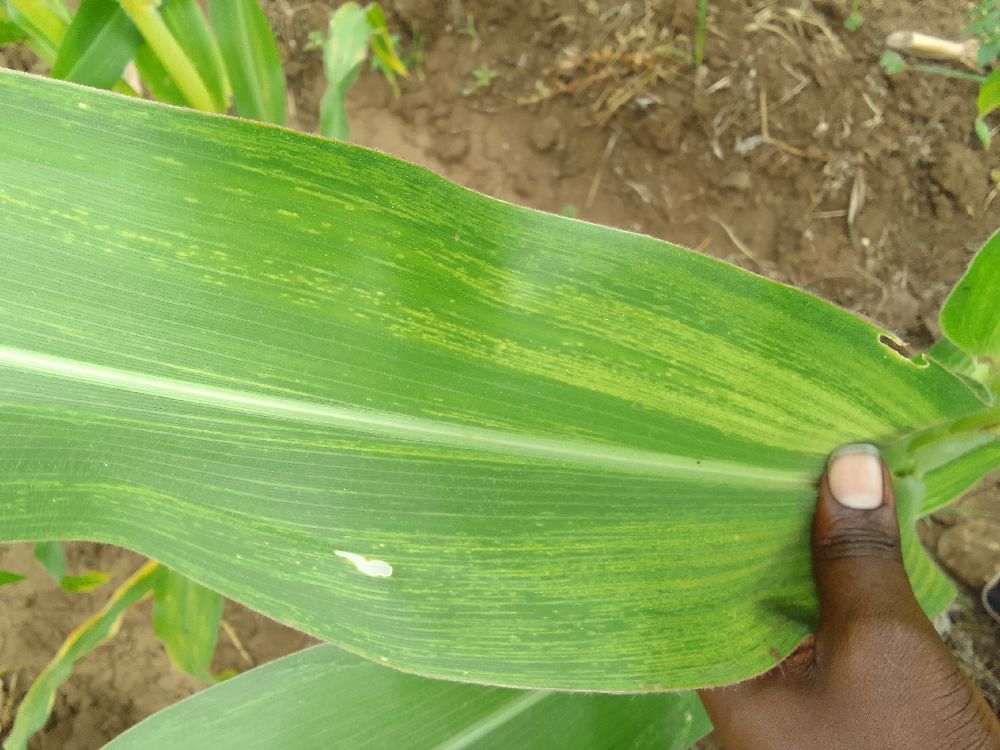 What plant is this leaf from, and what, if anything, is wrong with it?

maize, maize lethal necrosis
